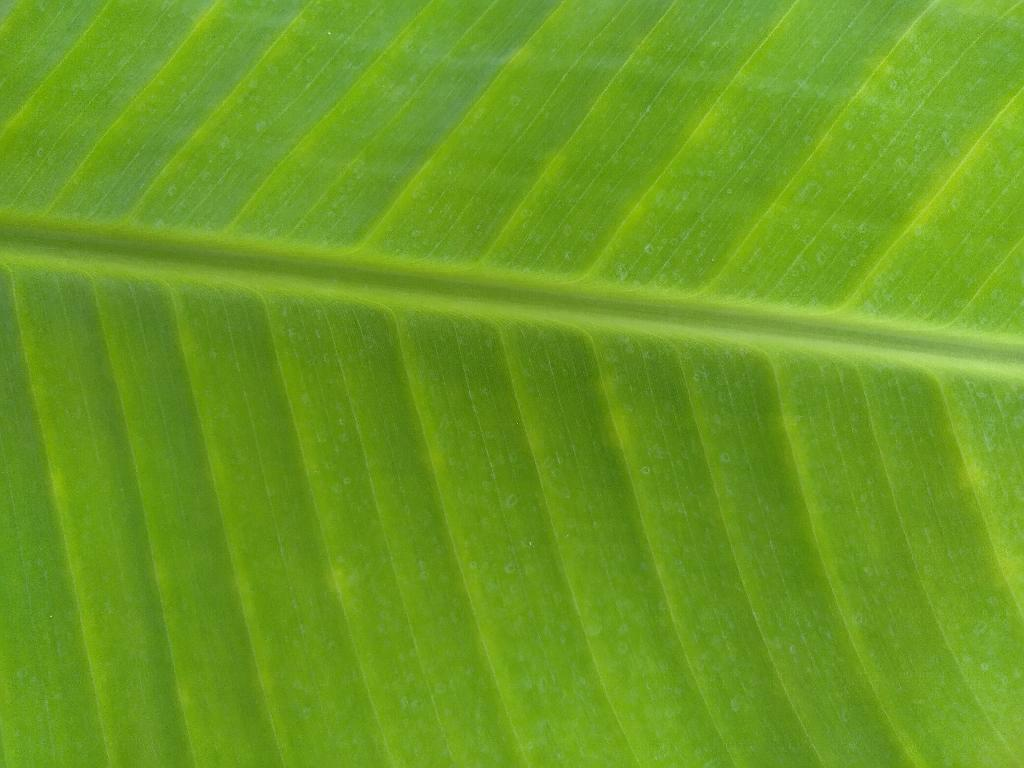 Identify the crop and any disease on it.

banana, healthy
